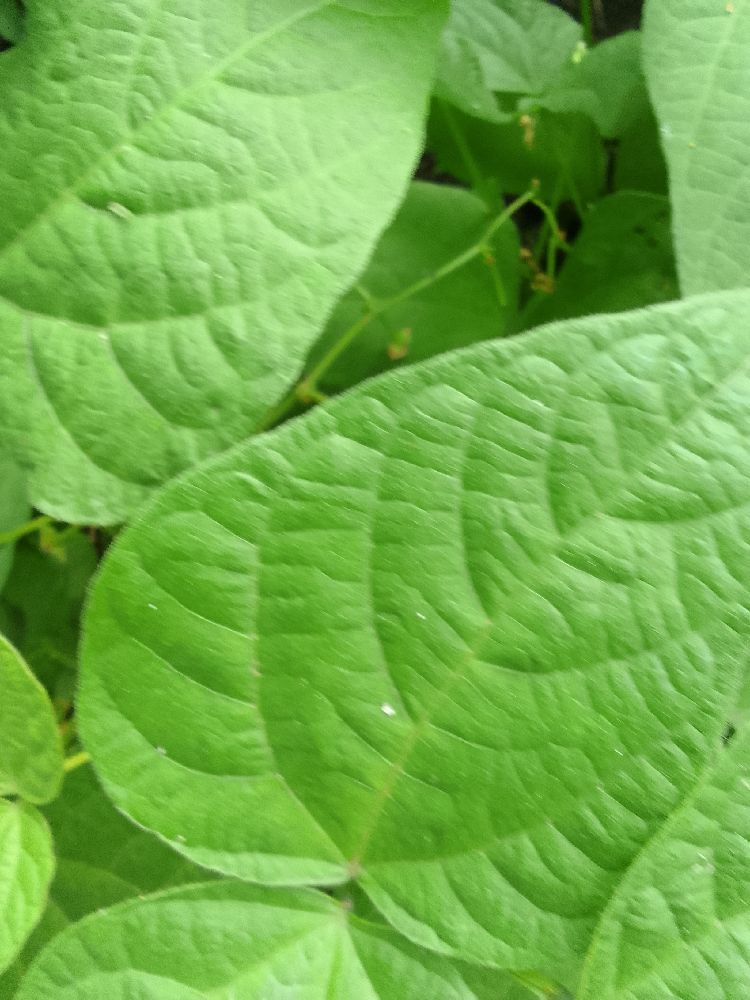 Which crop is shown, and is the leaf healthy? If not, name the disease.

common bean, healthy
